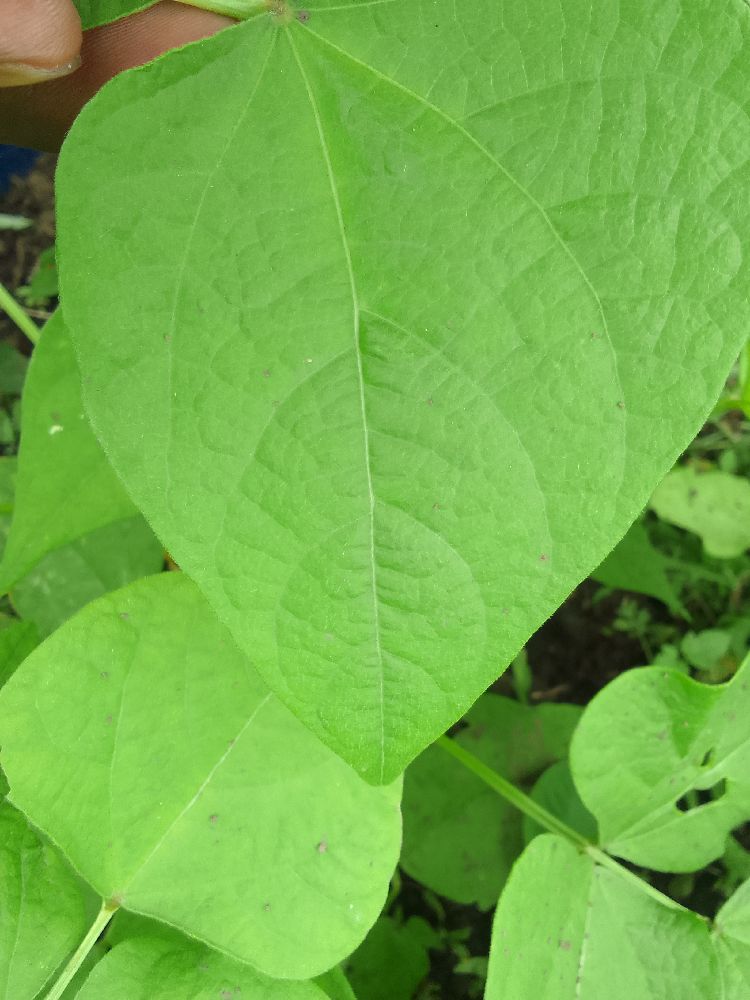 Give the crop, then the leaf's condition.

common bean, healthy
